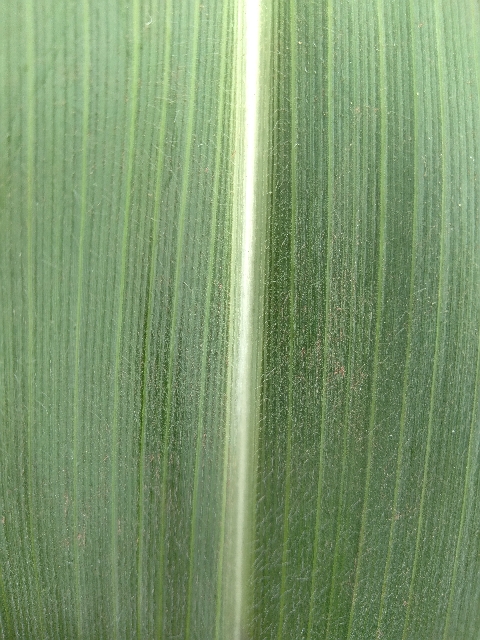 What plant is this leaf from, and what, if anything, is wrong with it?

maize, healthy
